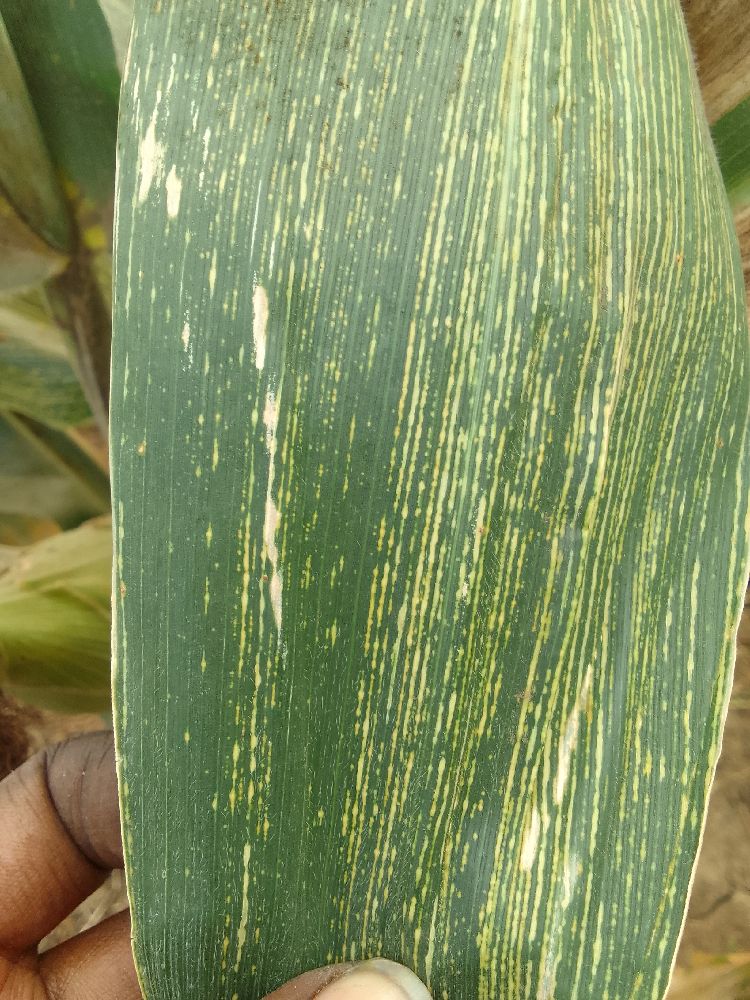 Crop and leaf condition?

maize, maize streak virus
